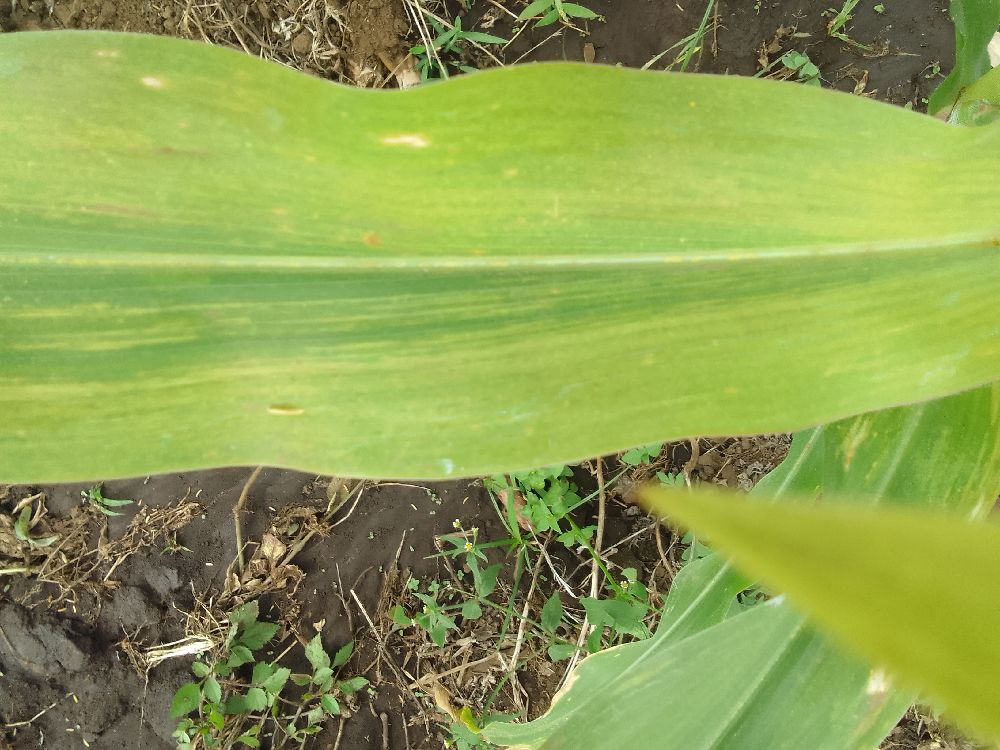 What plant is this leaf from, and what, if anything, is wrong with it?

maize, maize lethal necrosis
